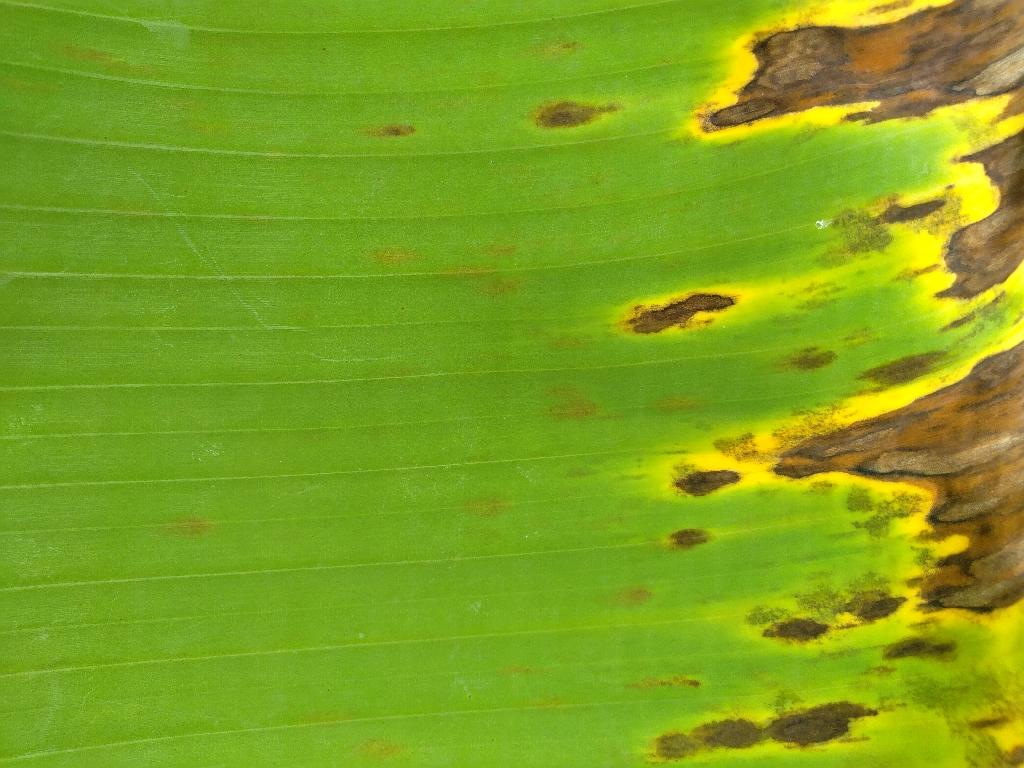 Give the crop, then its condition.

banana, black sigatoka
